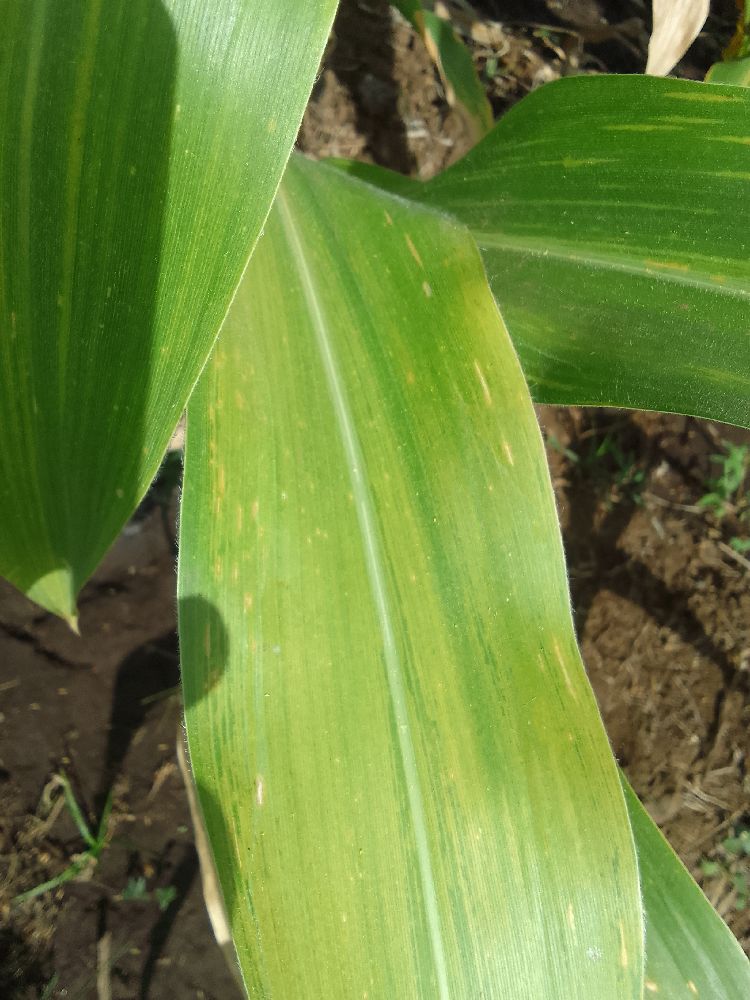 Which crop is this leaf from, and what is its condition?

maize, maize lethal necrosis
